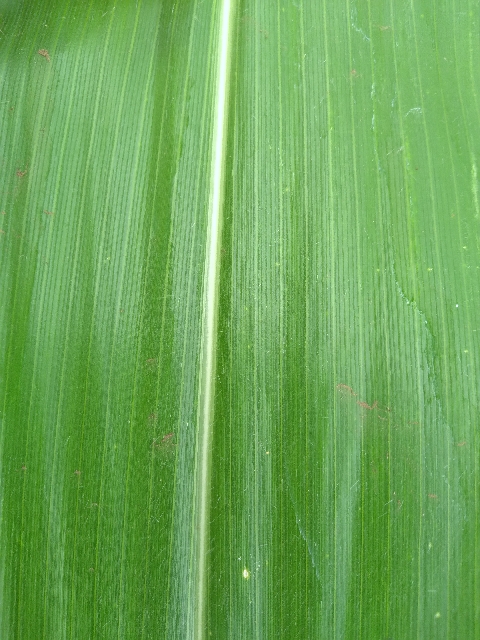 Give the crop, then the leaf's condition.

maize, healthy
